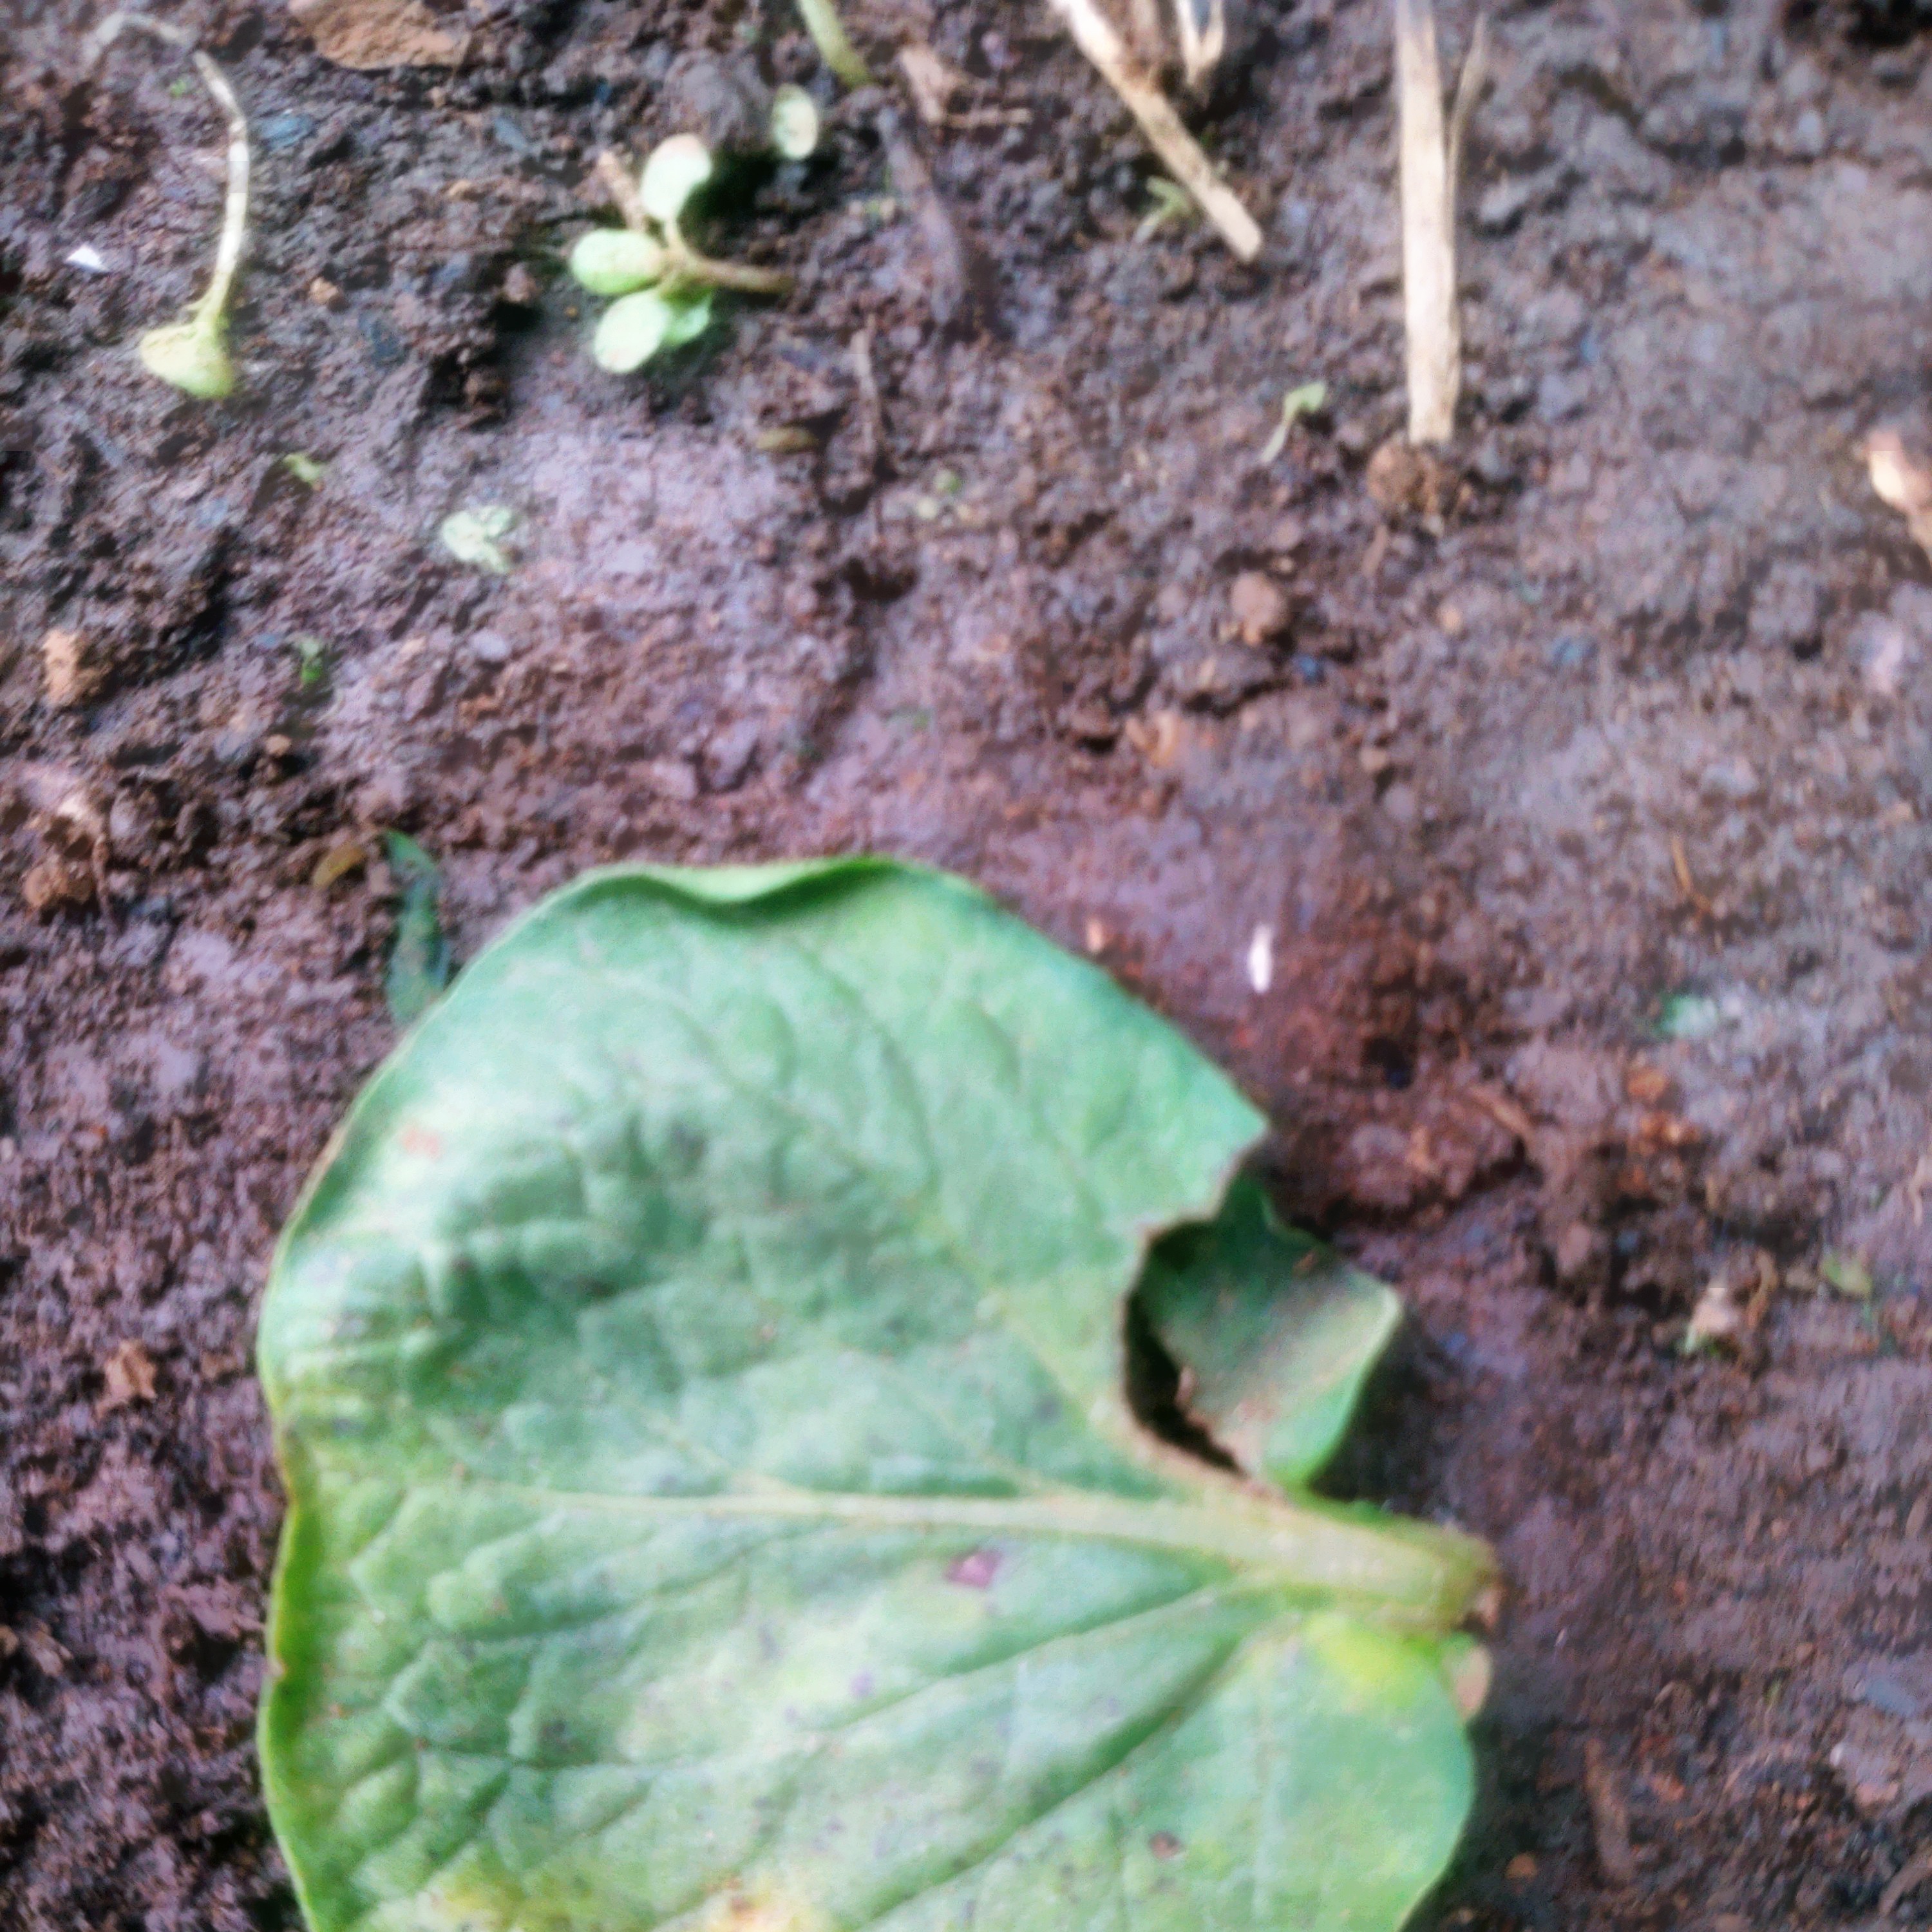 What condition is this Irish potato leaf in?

late blight
